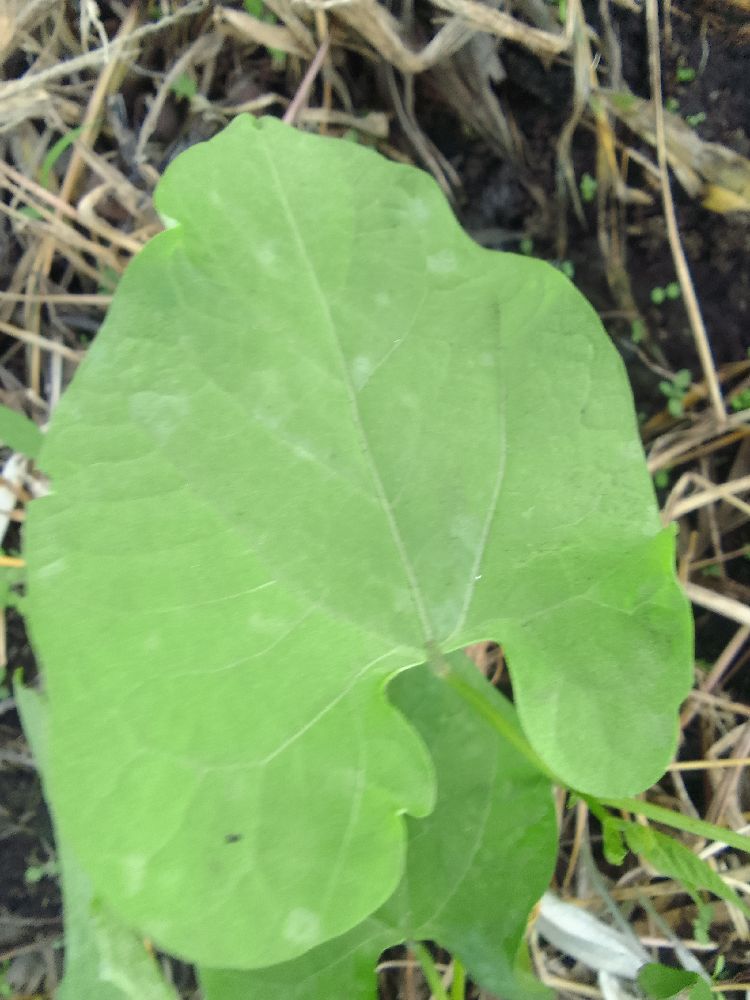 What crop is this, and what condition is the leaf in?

common bean, healthy
